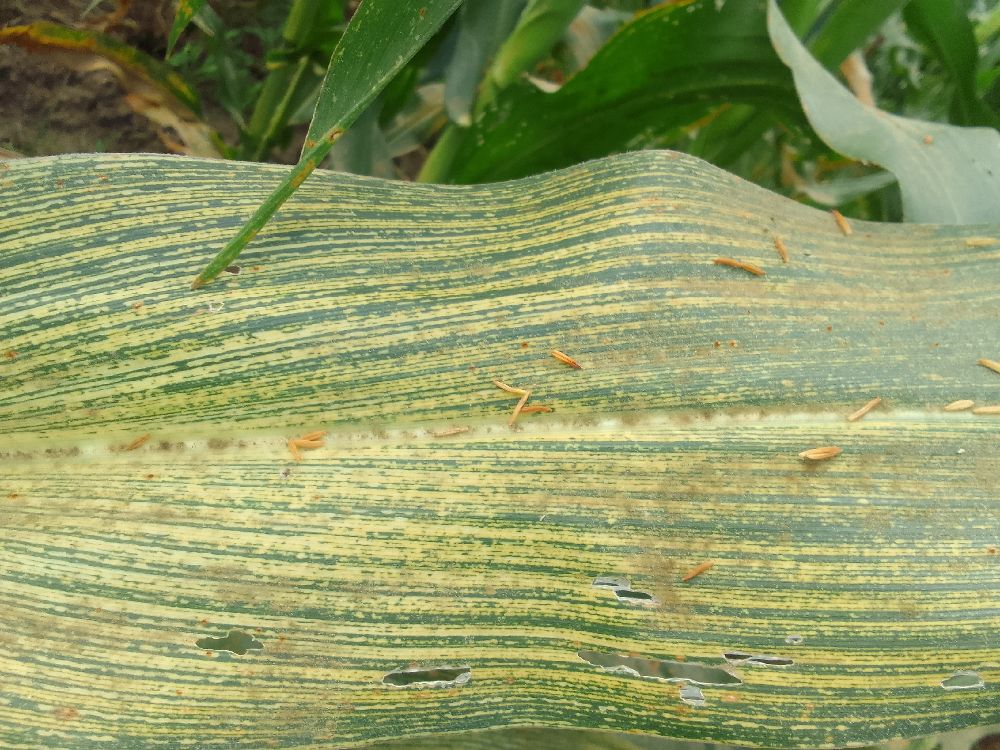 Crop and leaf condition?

maize, maize streak virus
